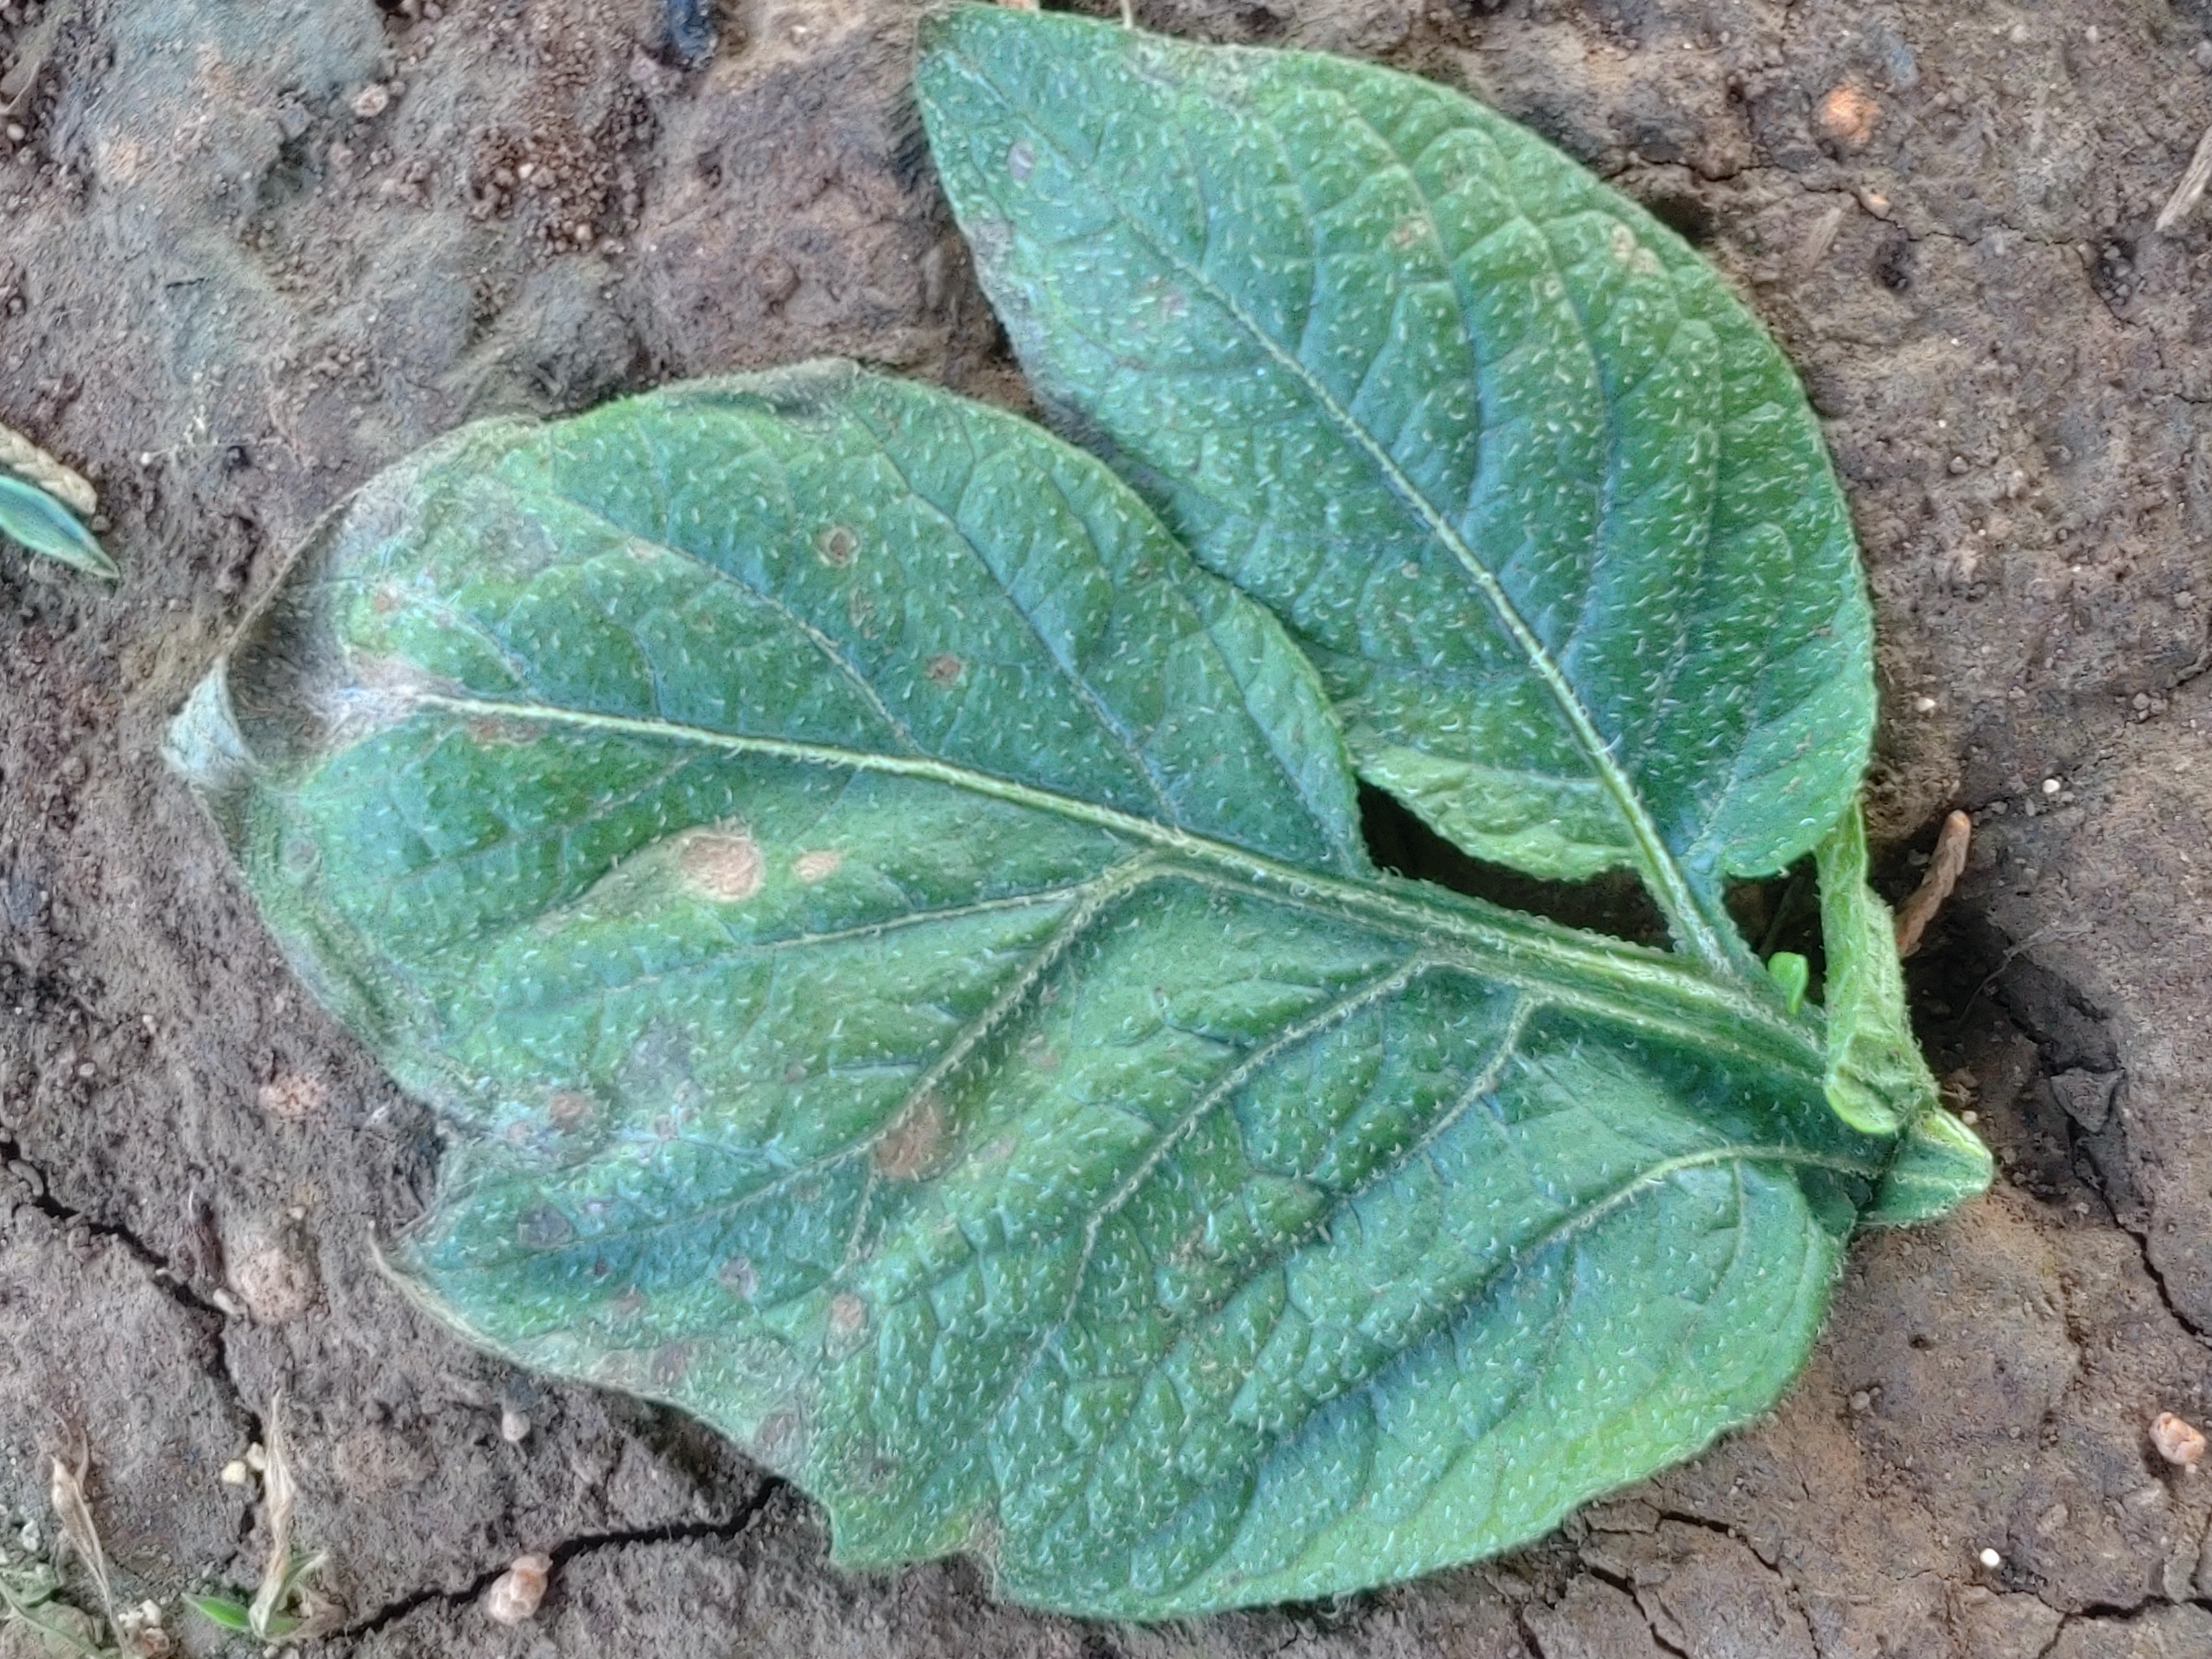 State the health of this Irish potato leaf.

early blight
